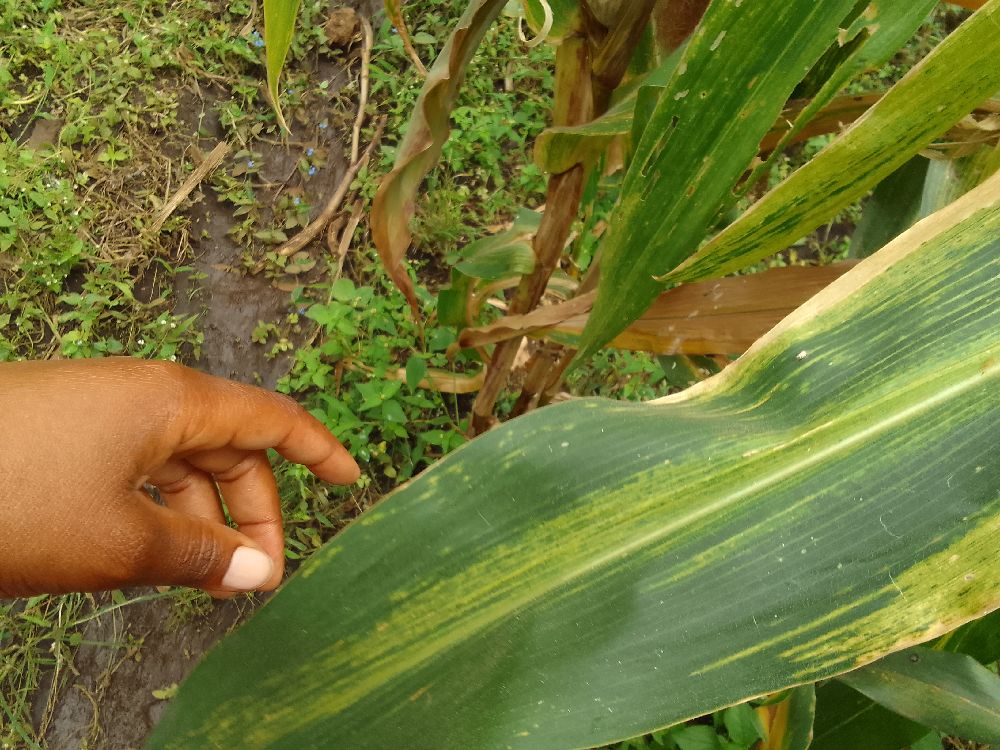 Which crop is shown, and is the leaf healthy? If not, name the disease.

maize, maize lethal necrosis
